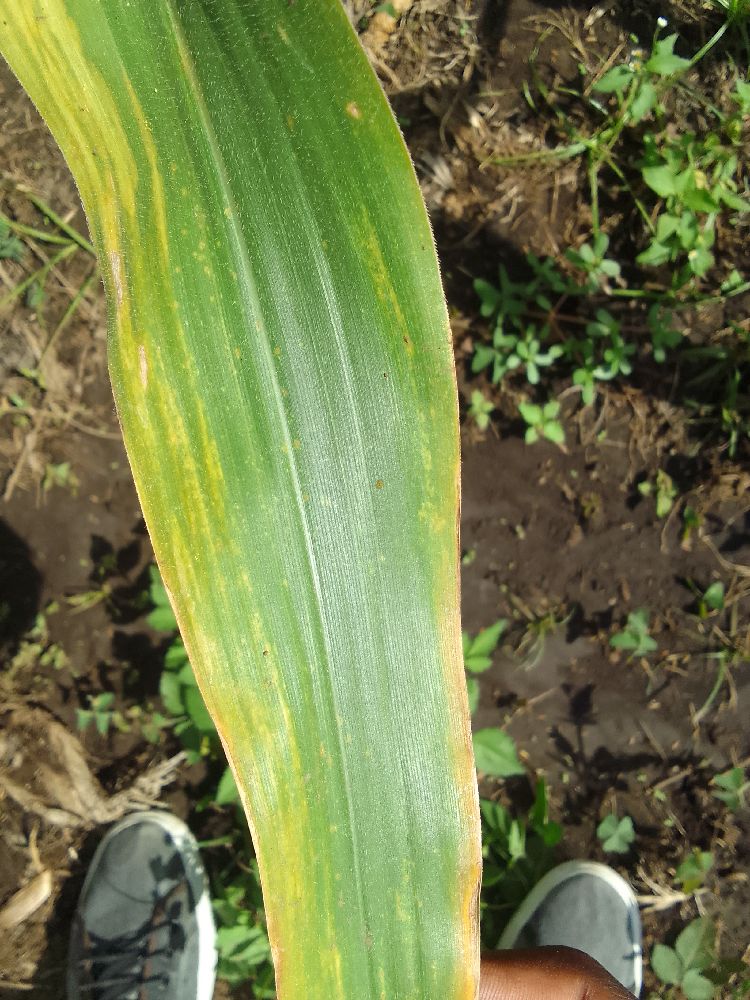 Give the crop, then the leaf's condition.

maize, maize lethal necrosis
